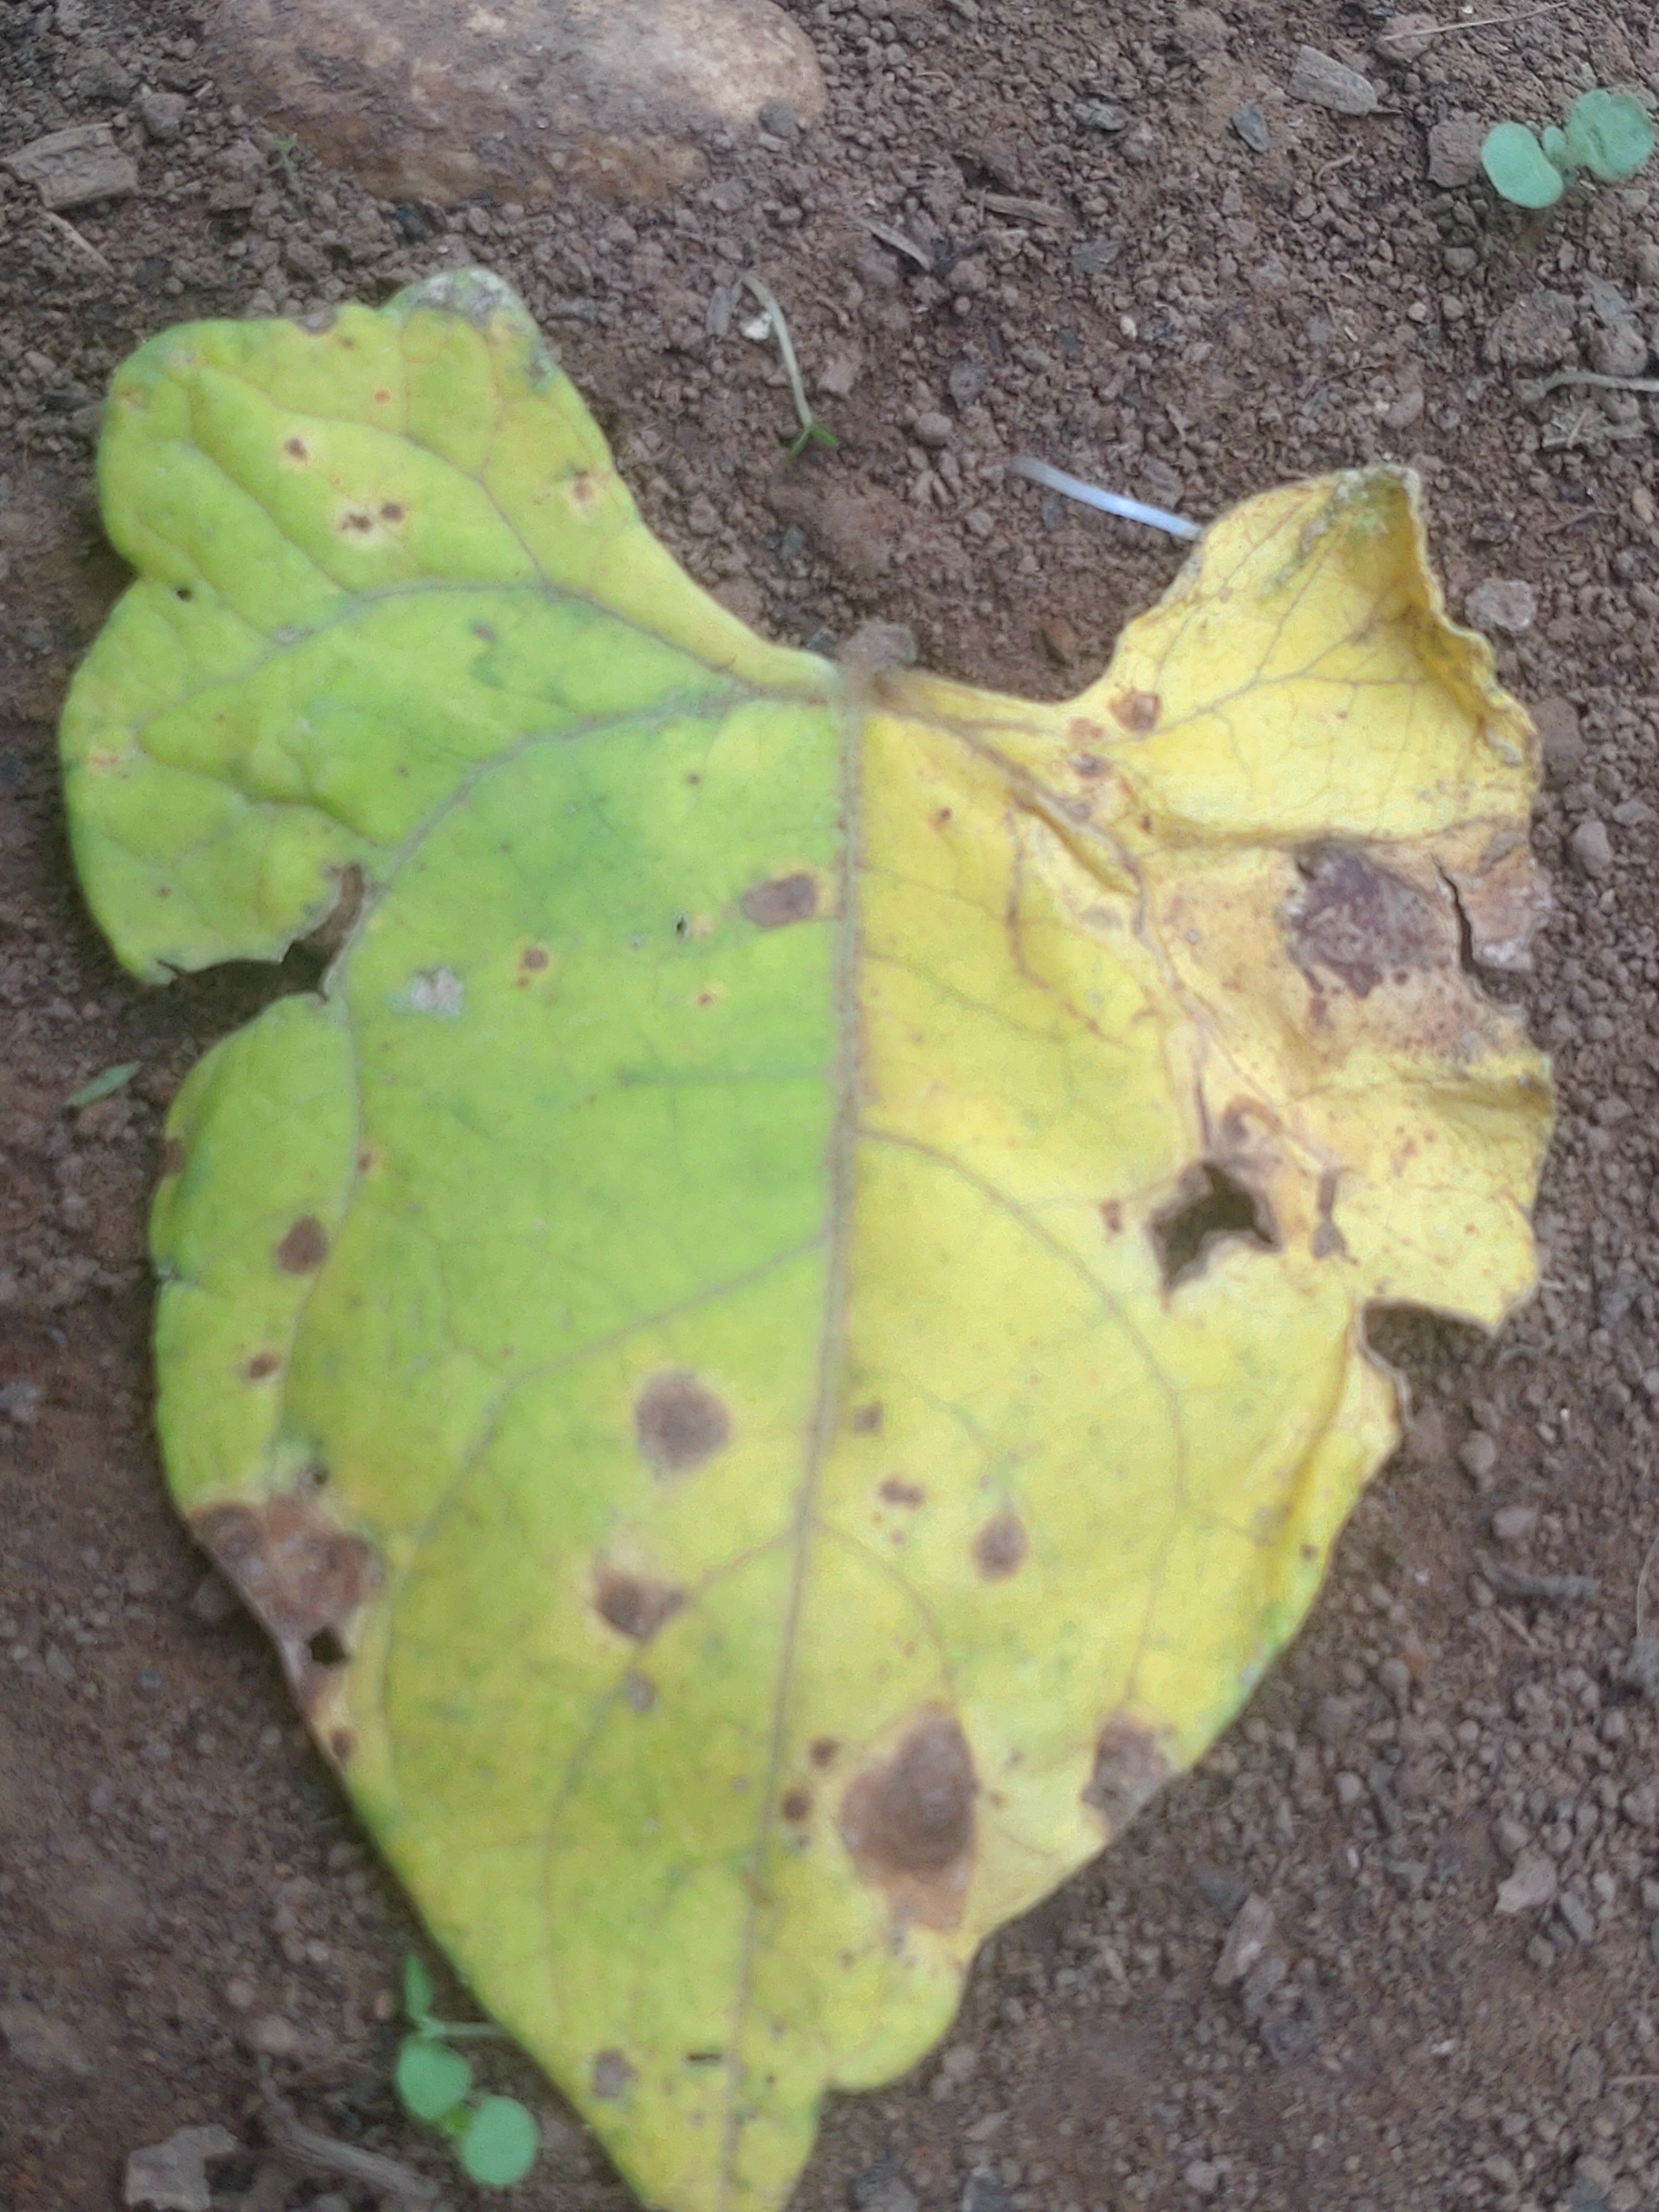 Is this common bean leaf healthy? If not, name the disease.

anthracnose
